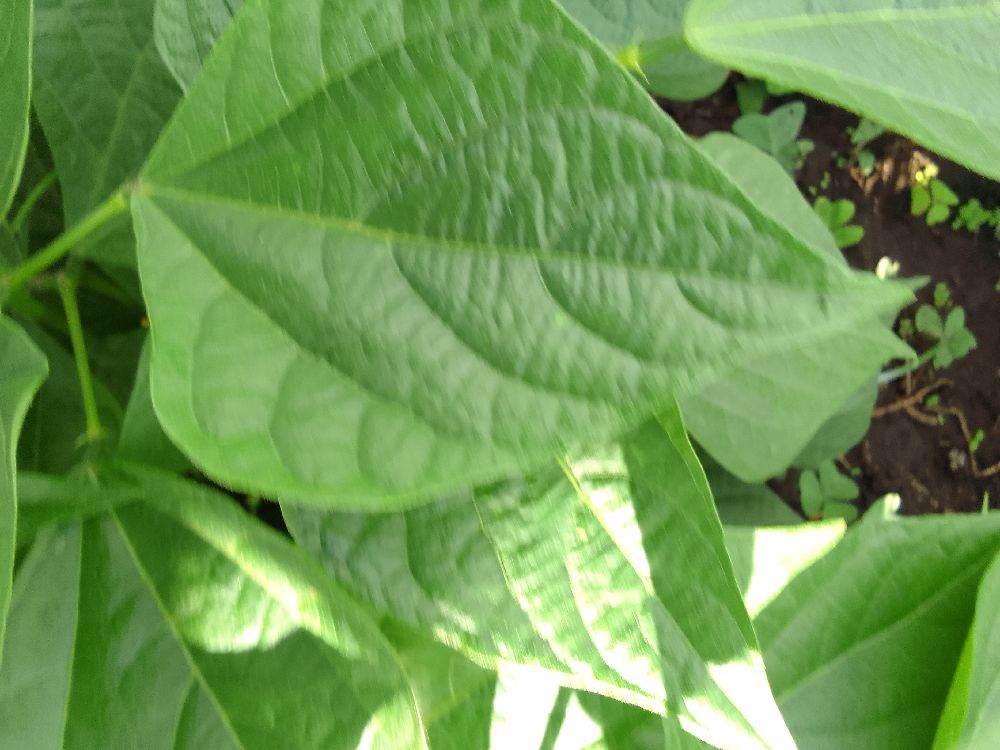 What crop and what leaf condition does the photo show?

common bean, healthy
